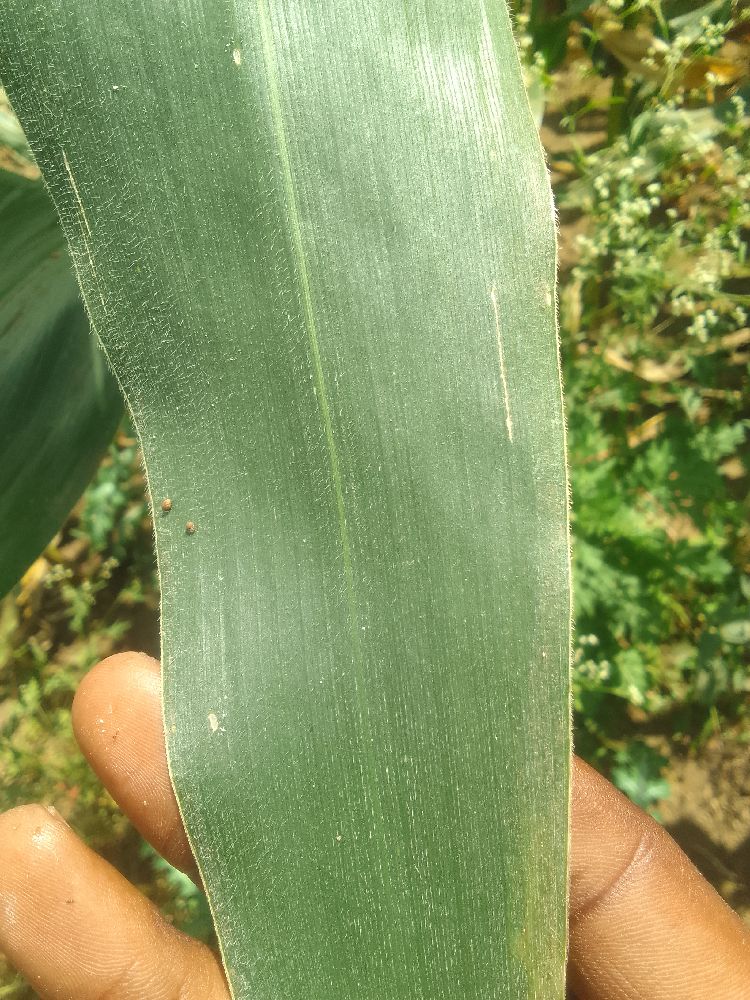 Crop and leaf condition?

maize, healthy
